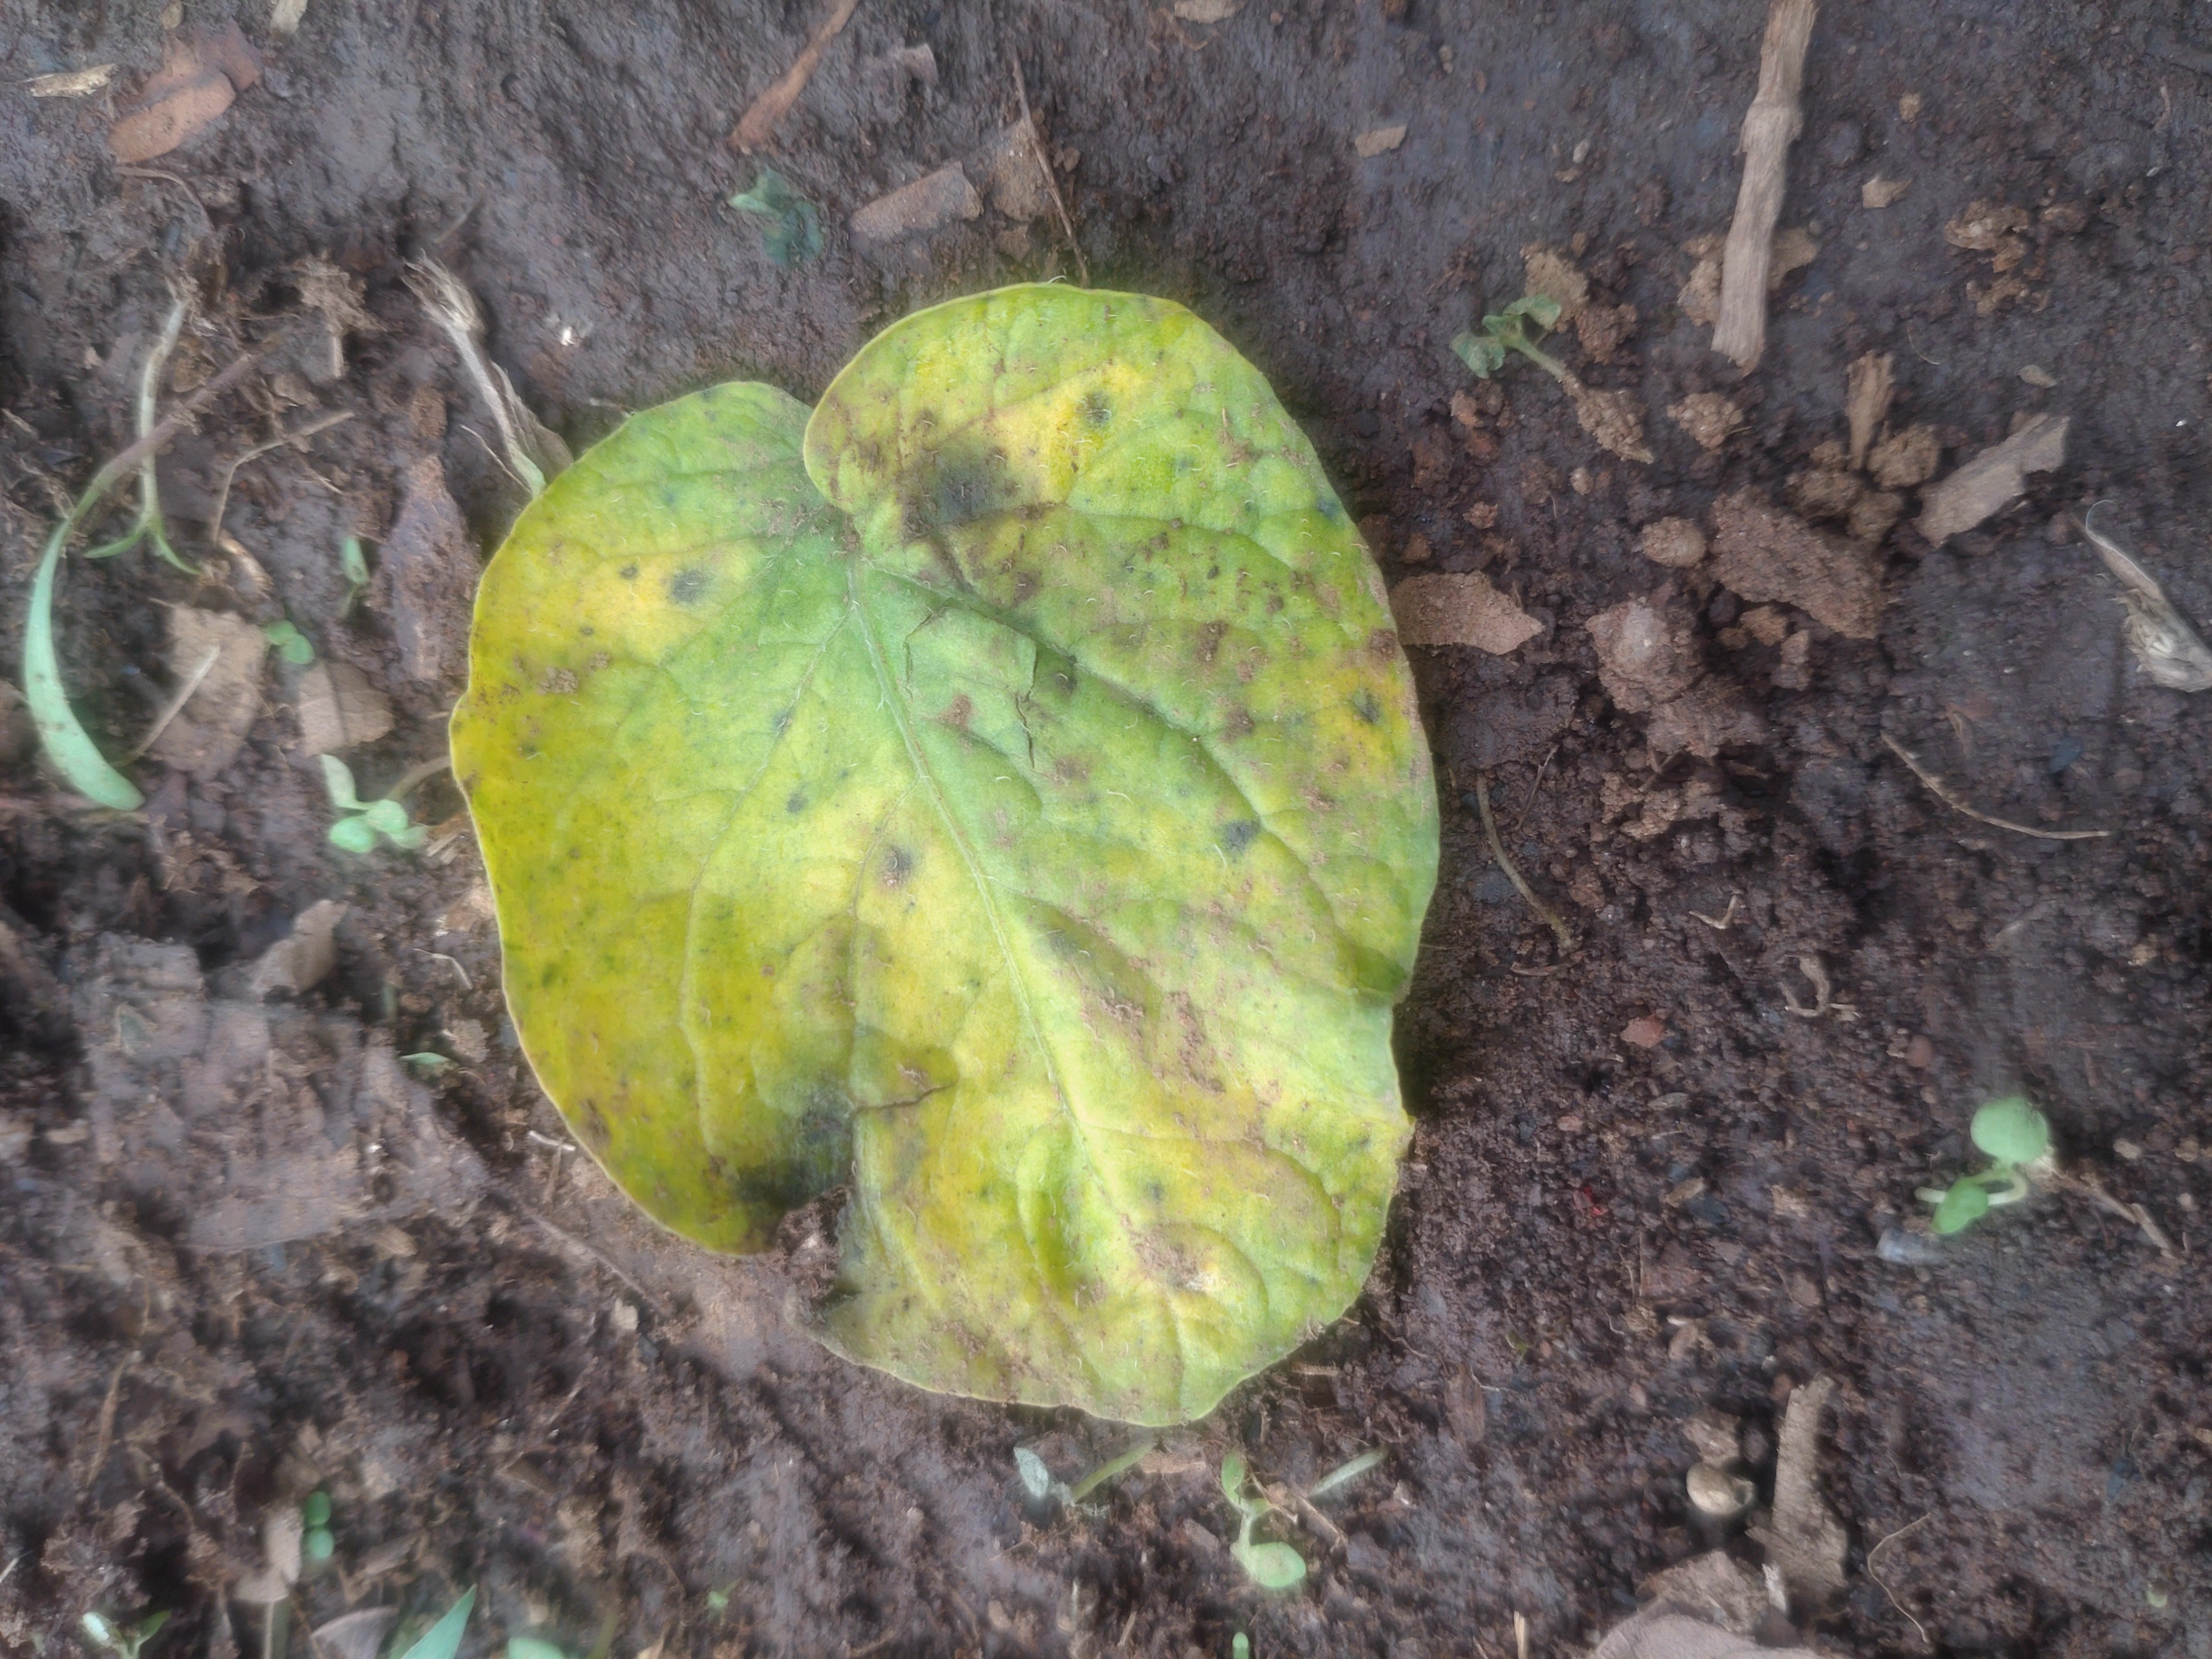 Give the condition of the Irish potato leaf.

late blight
